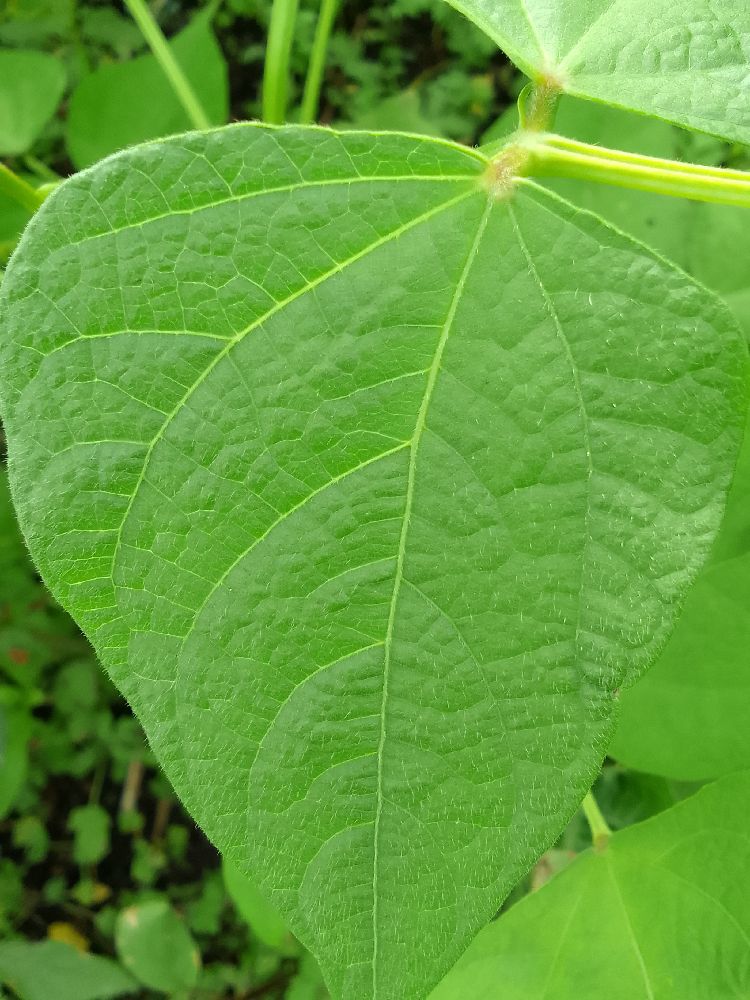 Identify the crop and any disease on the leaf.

common bean, healthy
